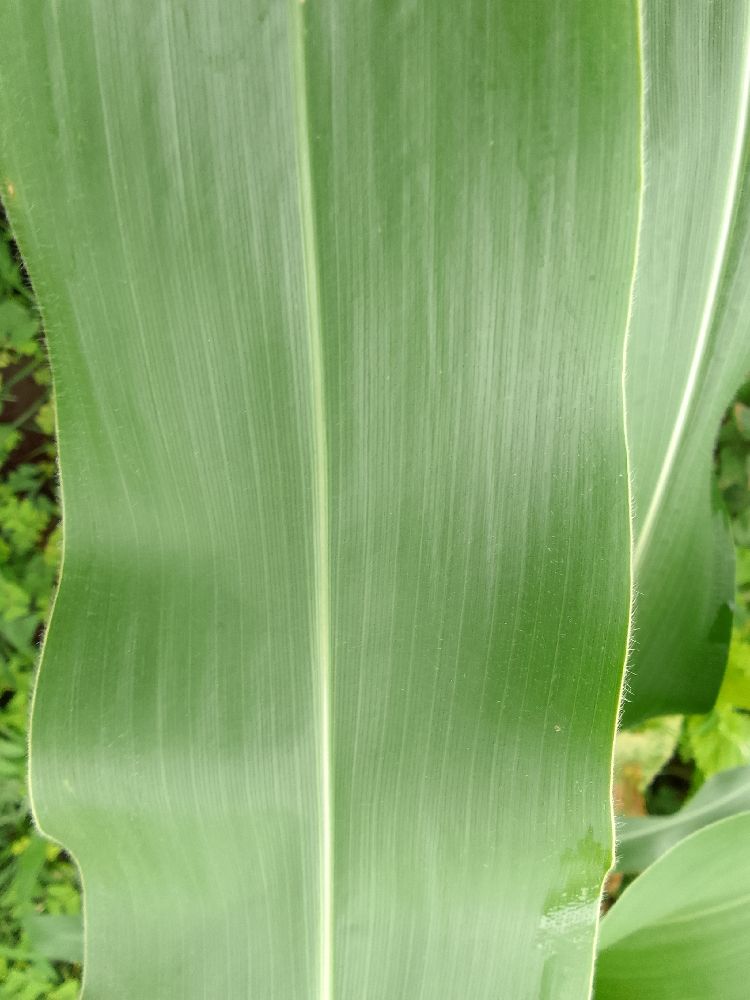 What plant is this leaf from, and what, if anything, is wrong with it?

maize, healthy
